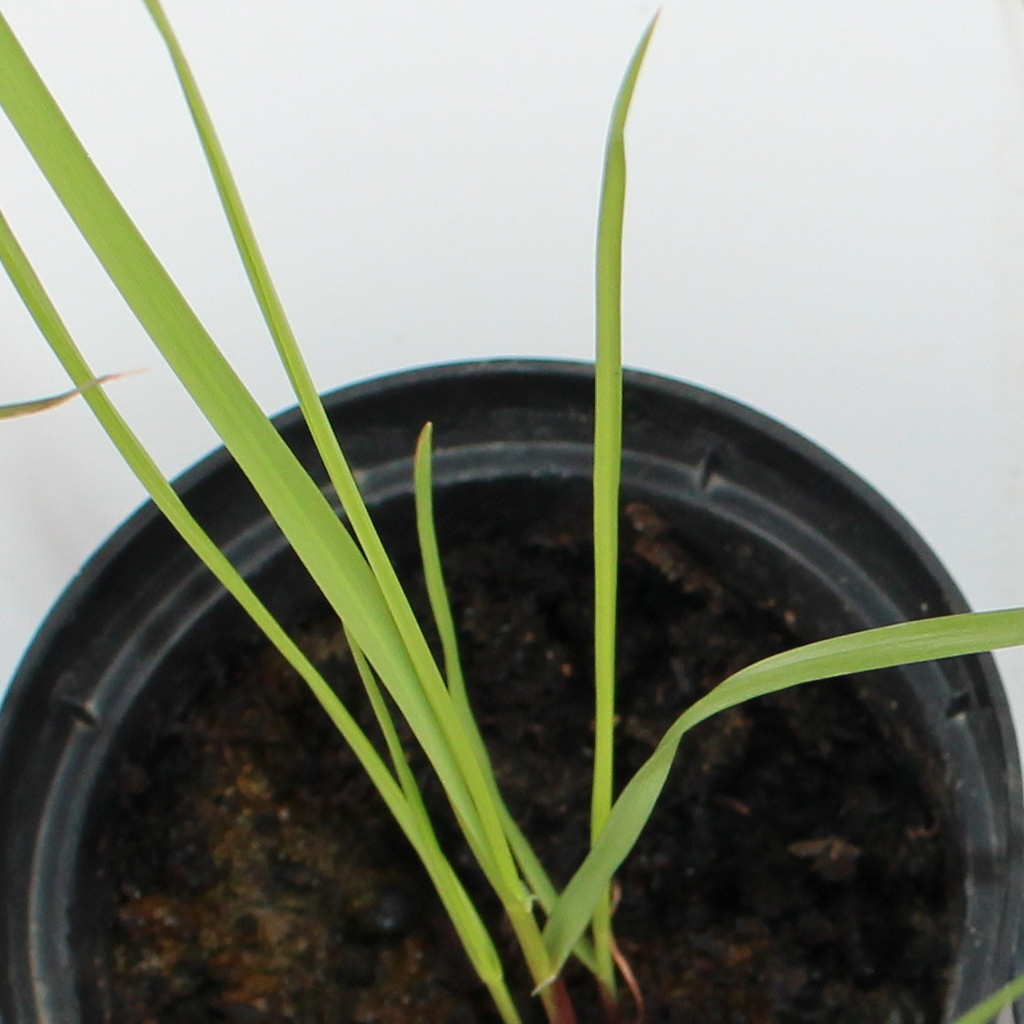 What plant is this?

Lolium multiflorum
